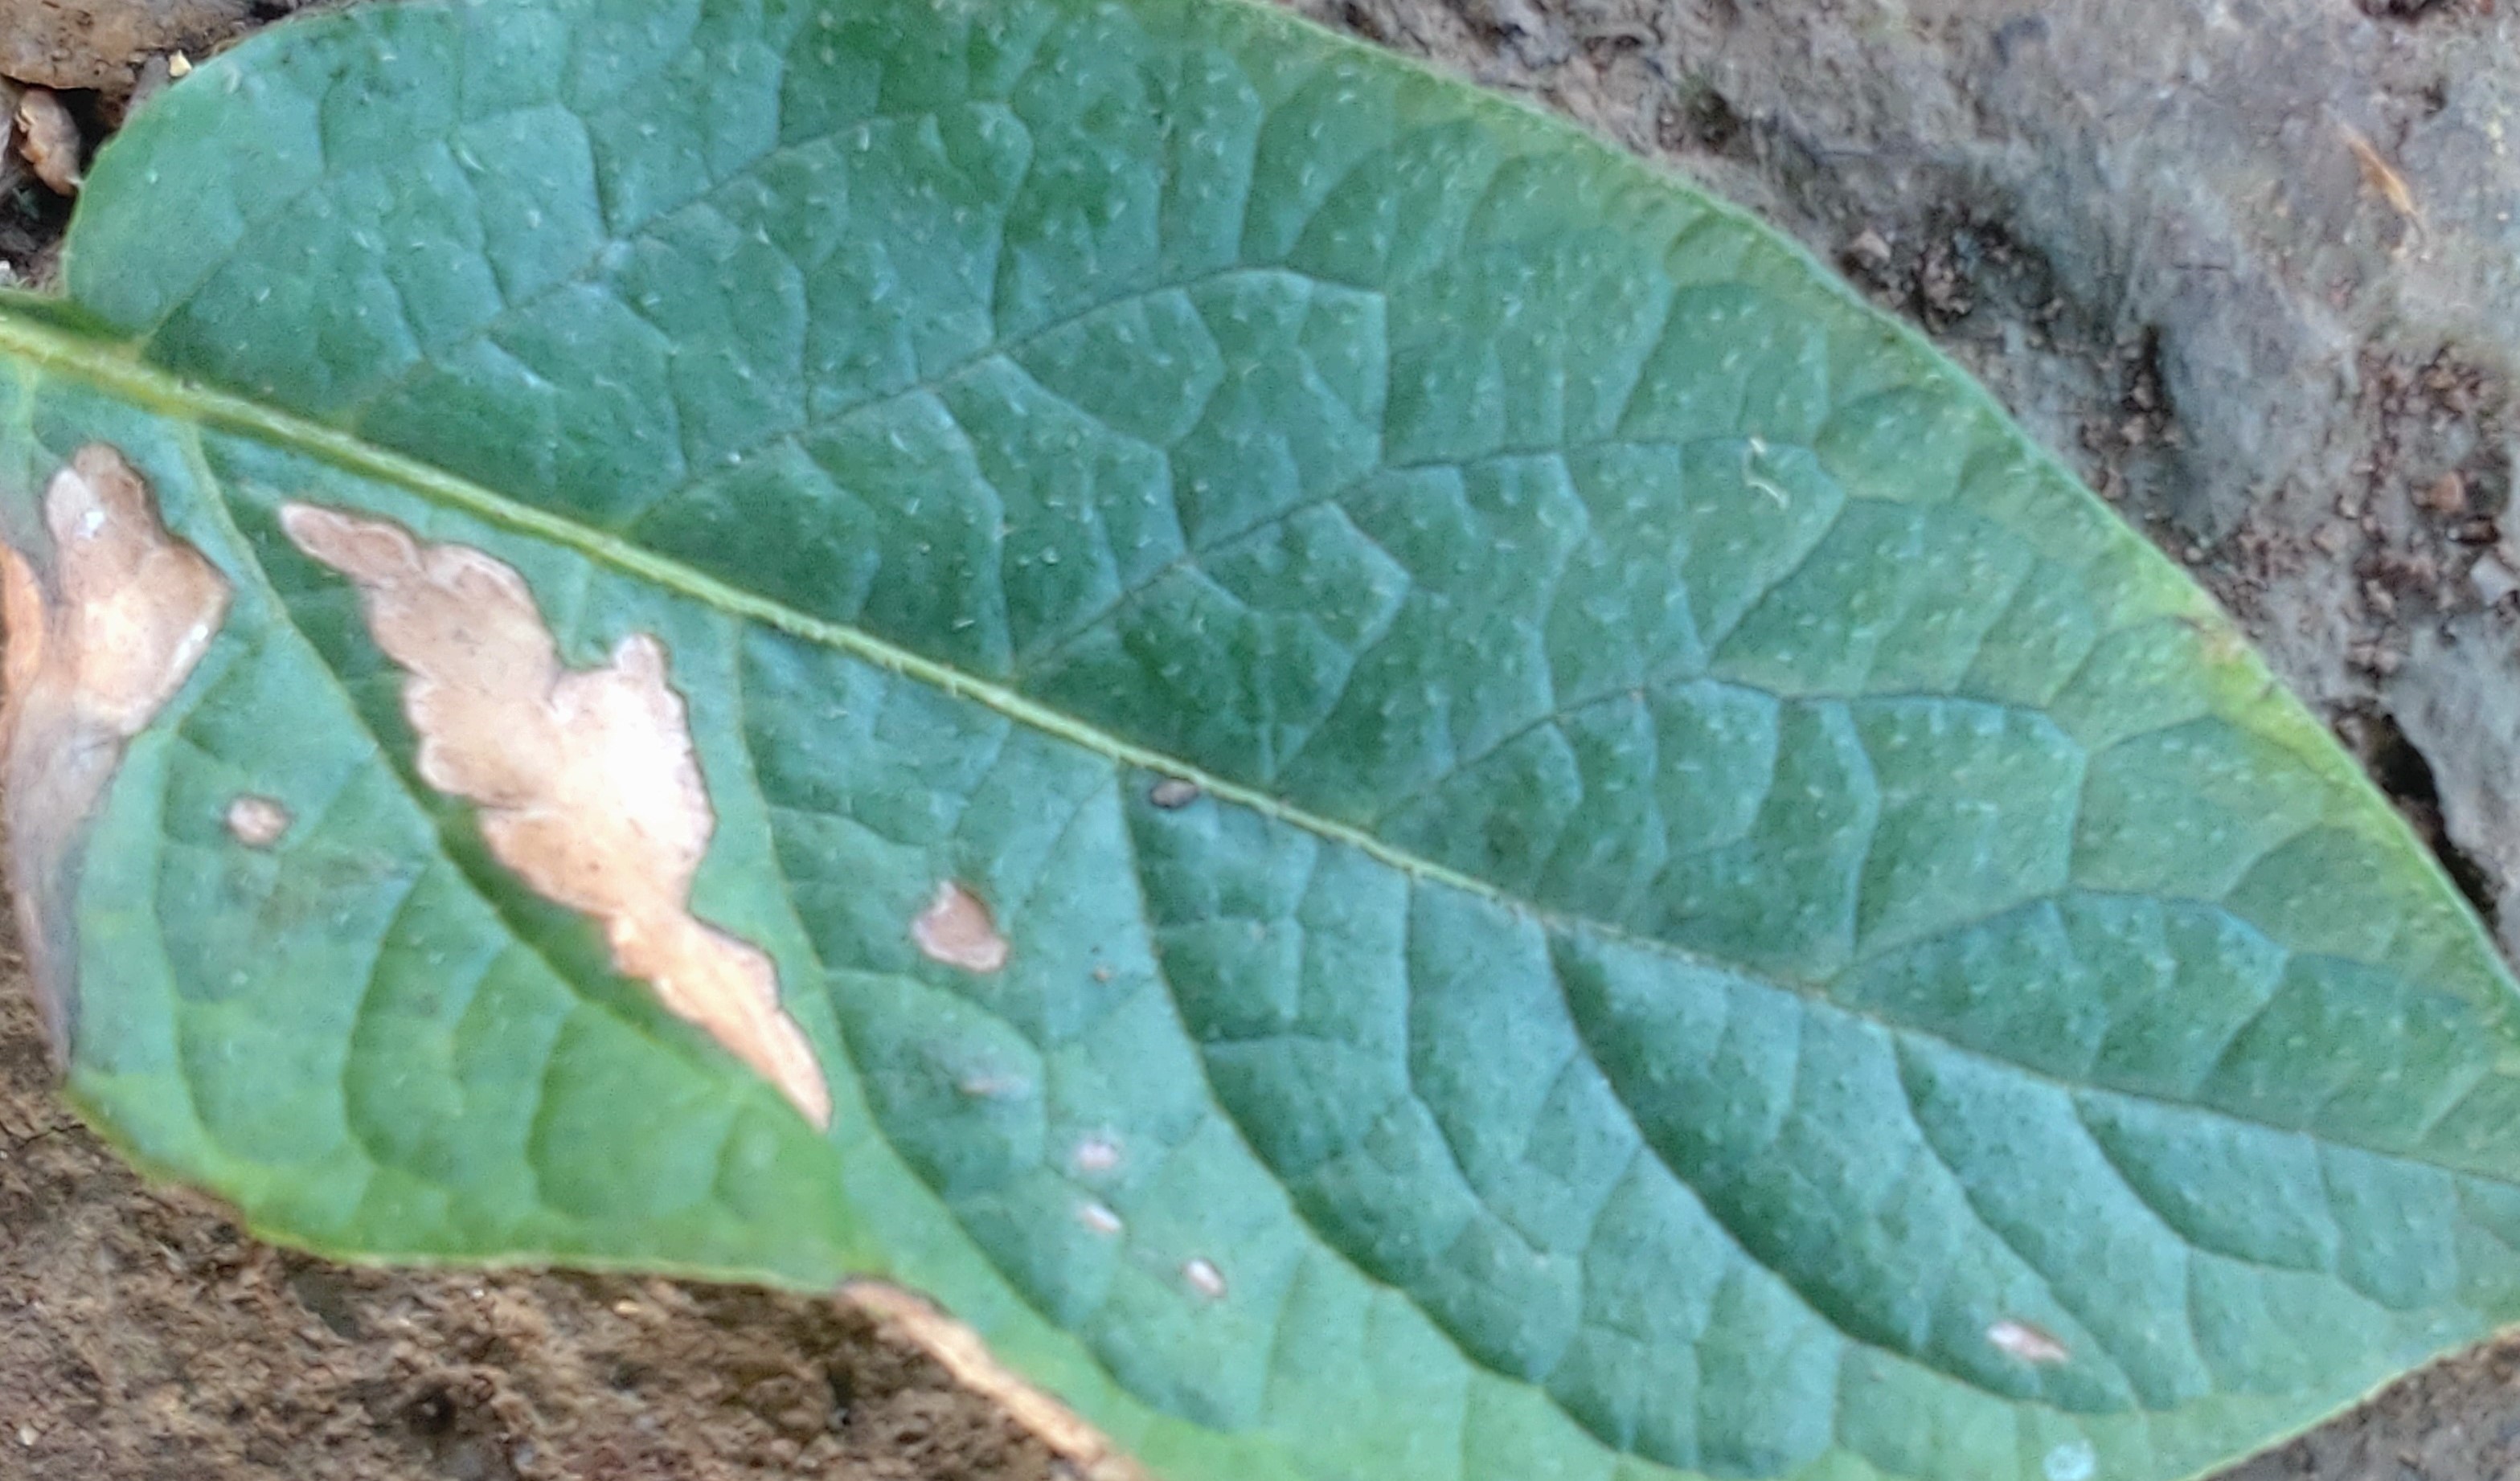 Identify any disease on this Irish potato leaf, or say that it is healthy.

early blight
